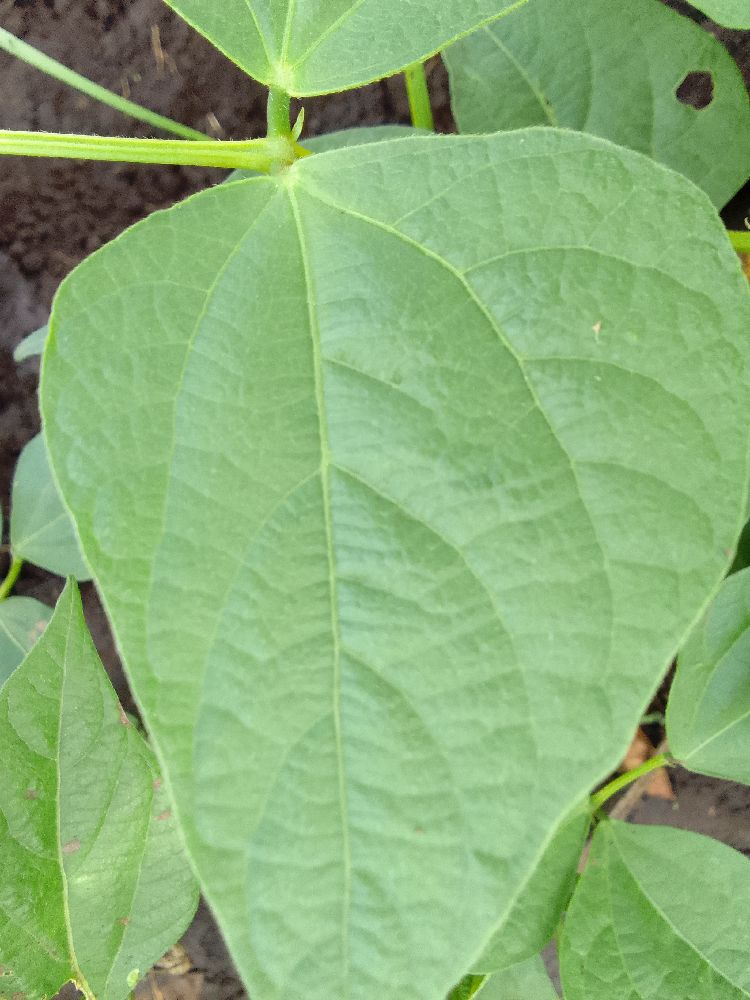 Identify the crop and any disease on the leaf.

common bean, healthy
